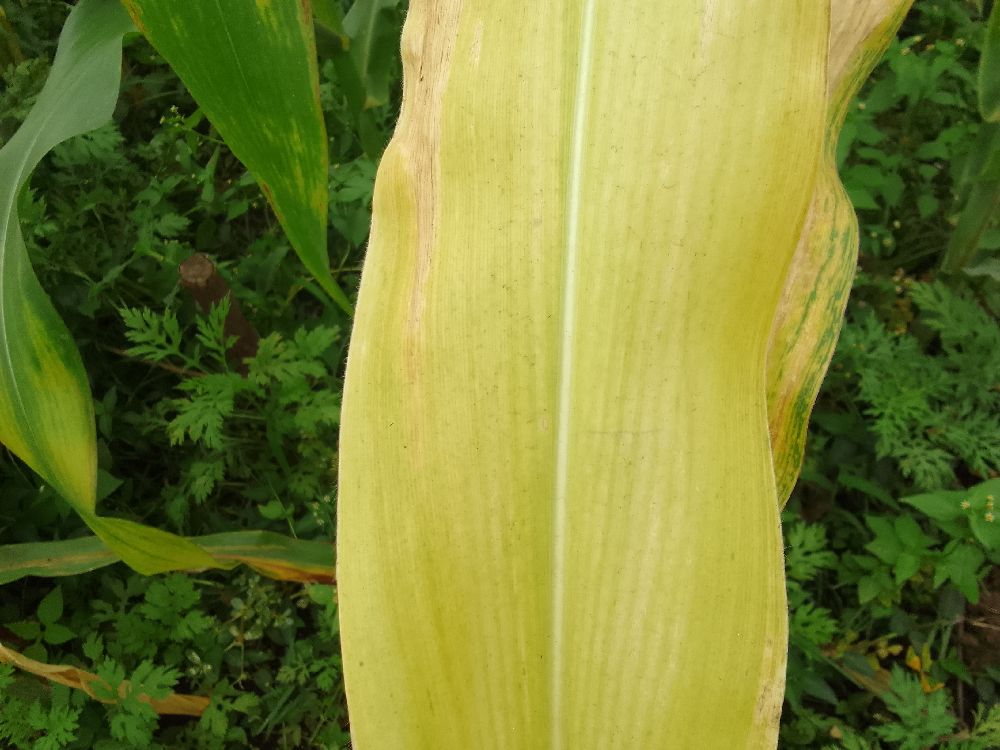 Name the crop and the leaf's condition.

maize, maize lethal necrosis
